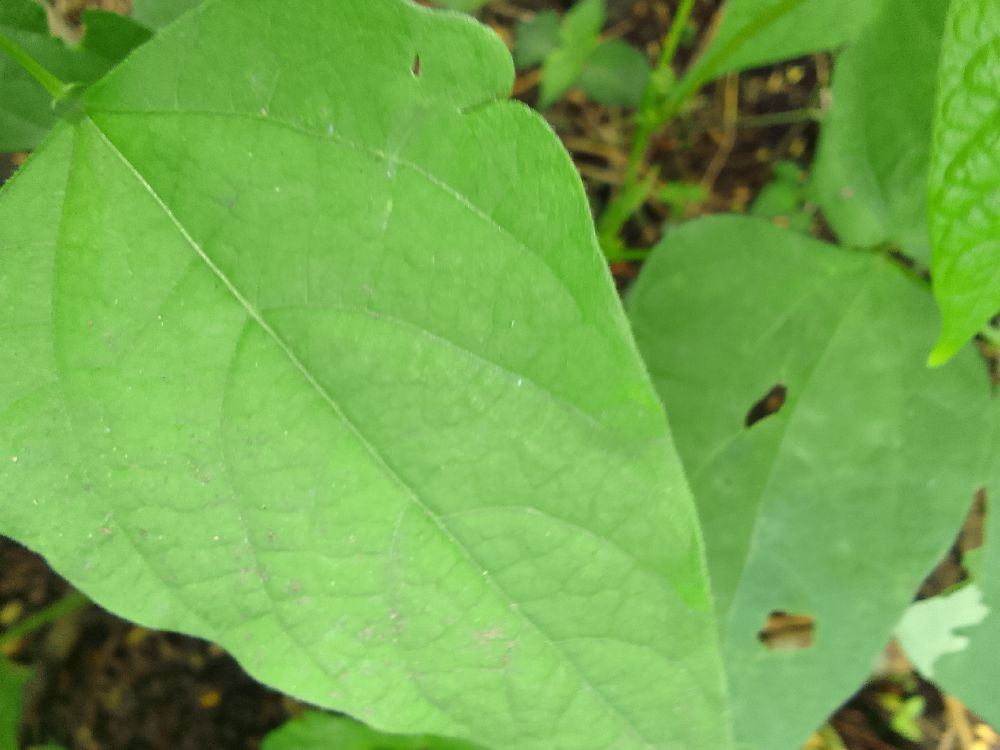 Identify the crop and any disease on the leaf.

common bean, healthy
